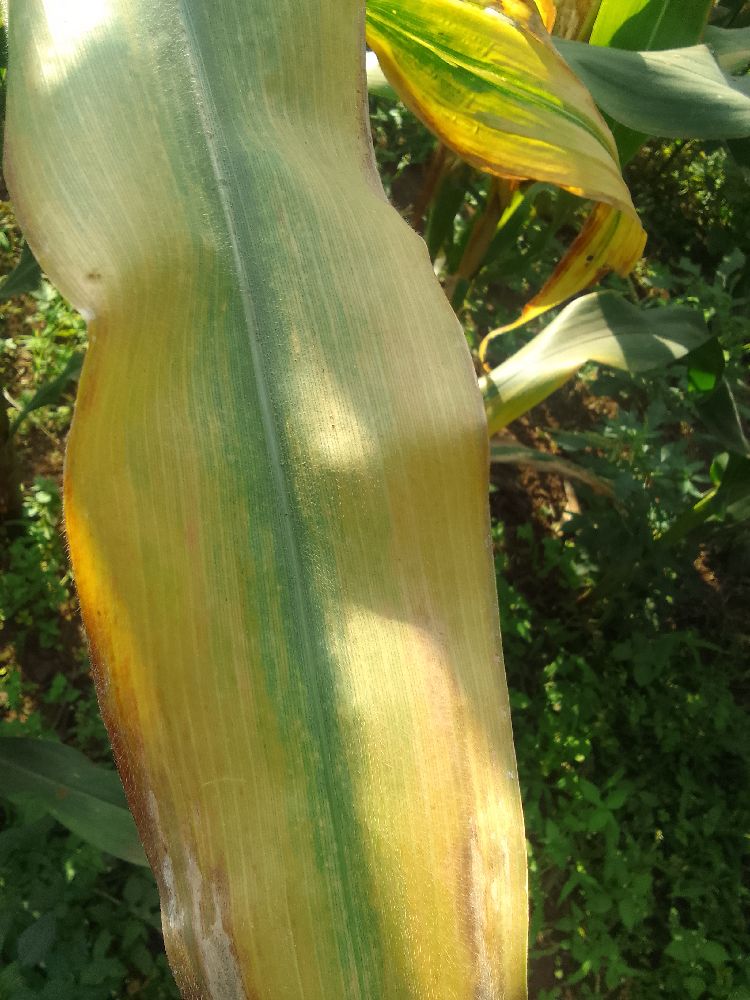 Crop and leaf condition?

maize, maize lethal necrosis
